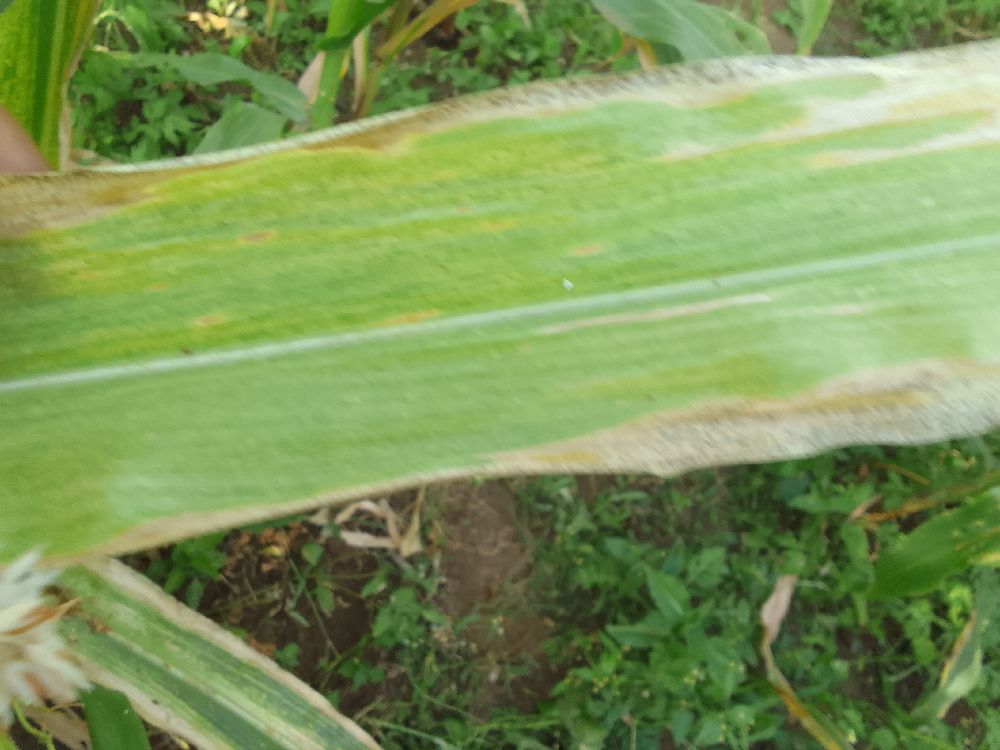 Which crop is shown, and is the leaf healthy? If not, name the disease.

maize, maize lethal necrosis
